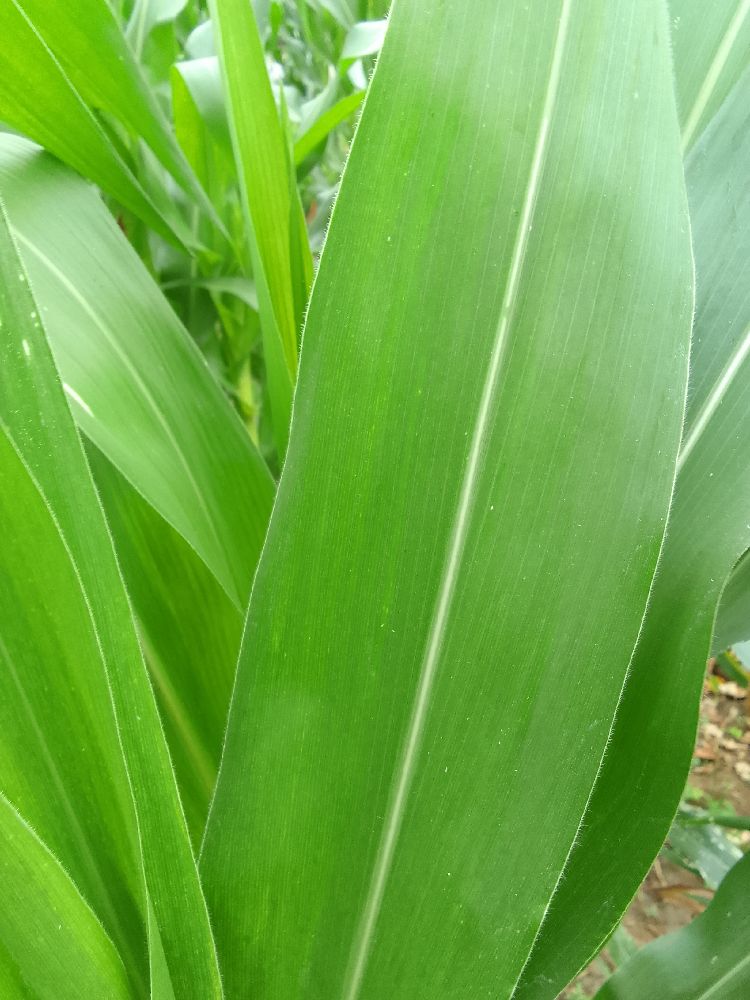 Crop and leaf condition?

maize, healthy
